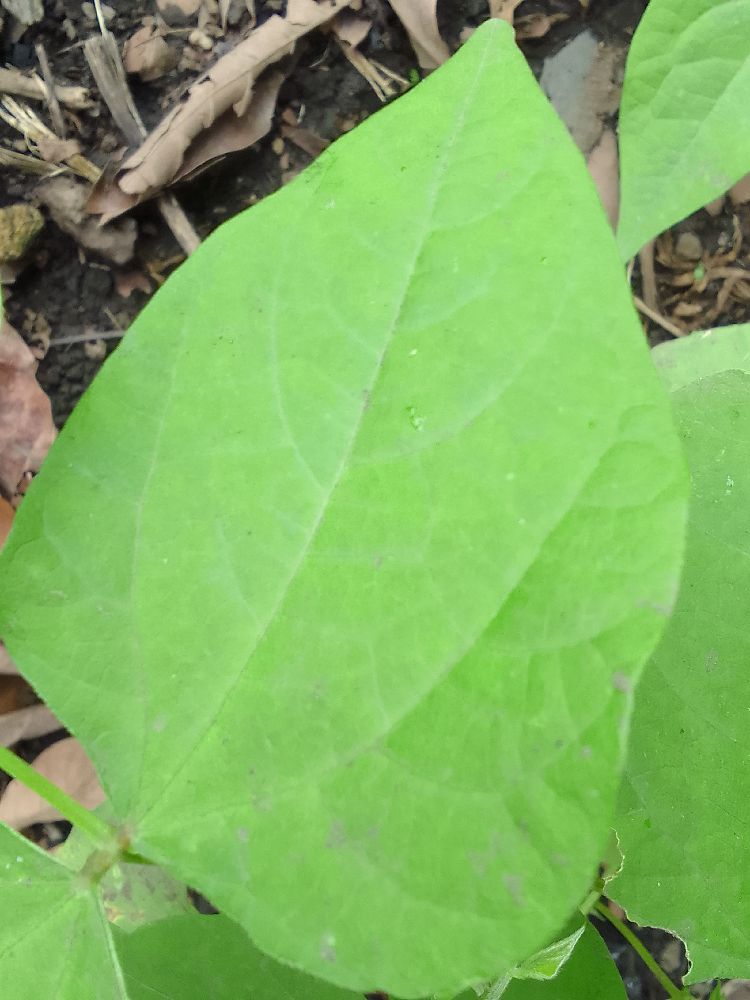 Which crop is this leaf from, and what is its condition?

common bean, healthy
